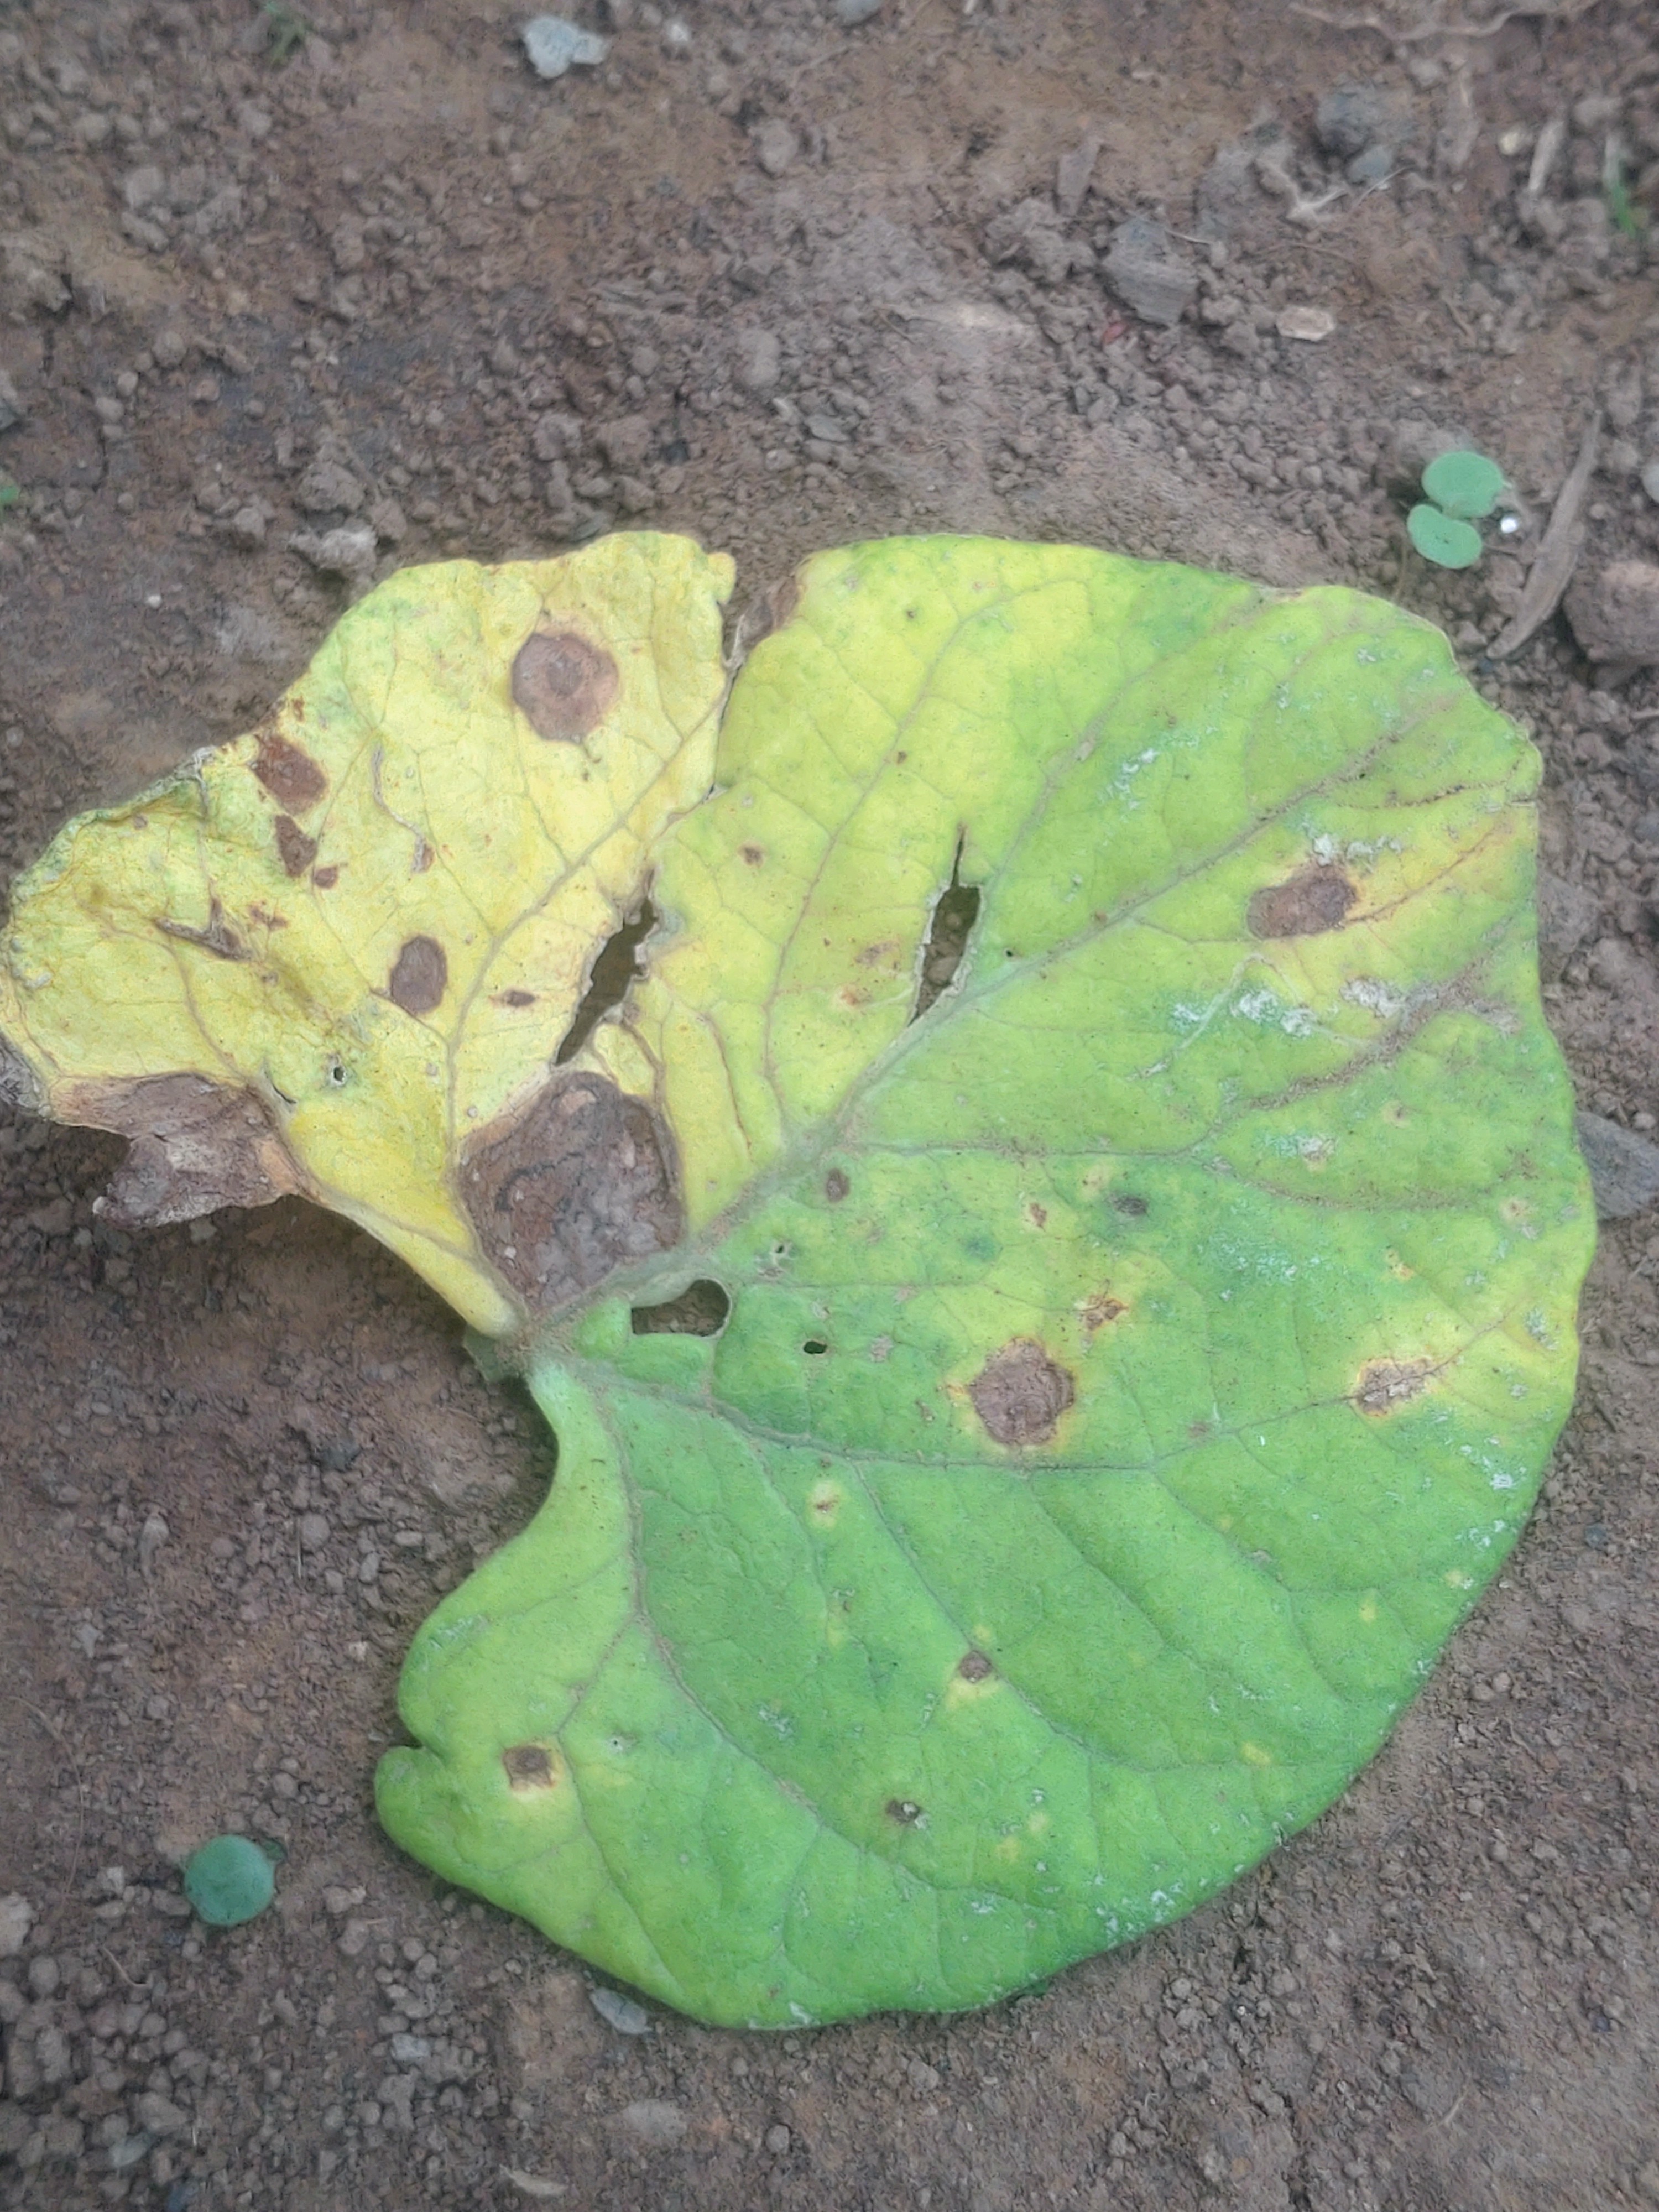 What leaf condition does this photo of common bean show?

anthracnose
